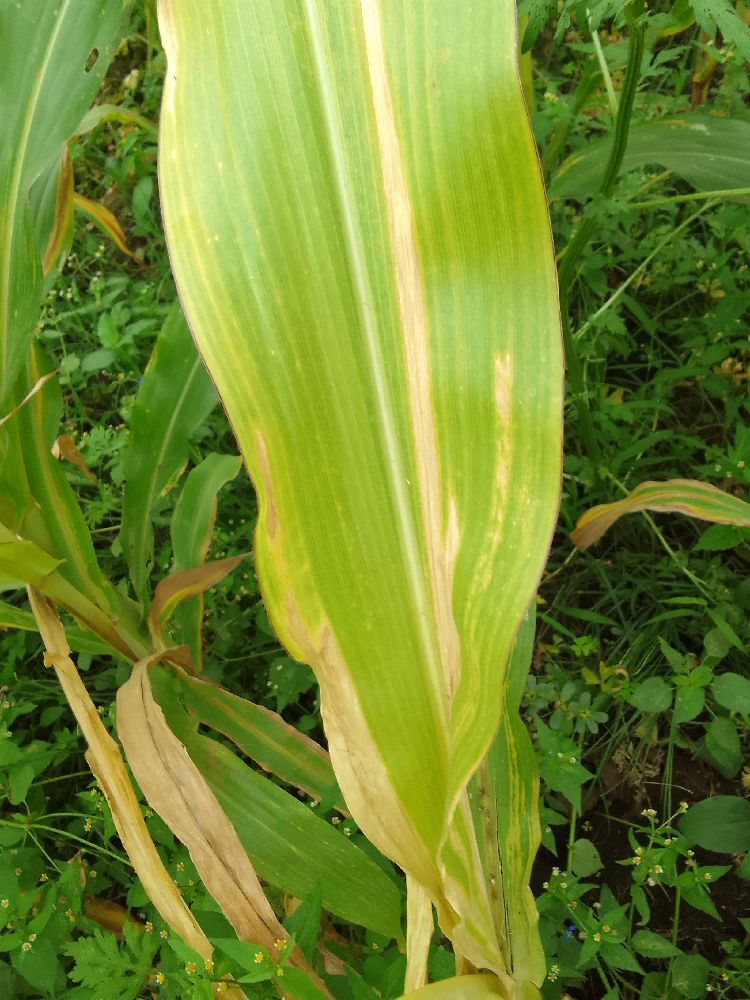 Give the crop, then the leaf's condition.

maize, maize lethal necrosis
